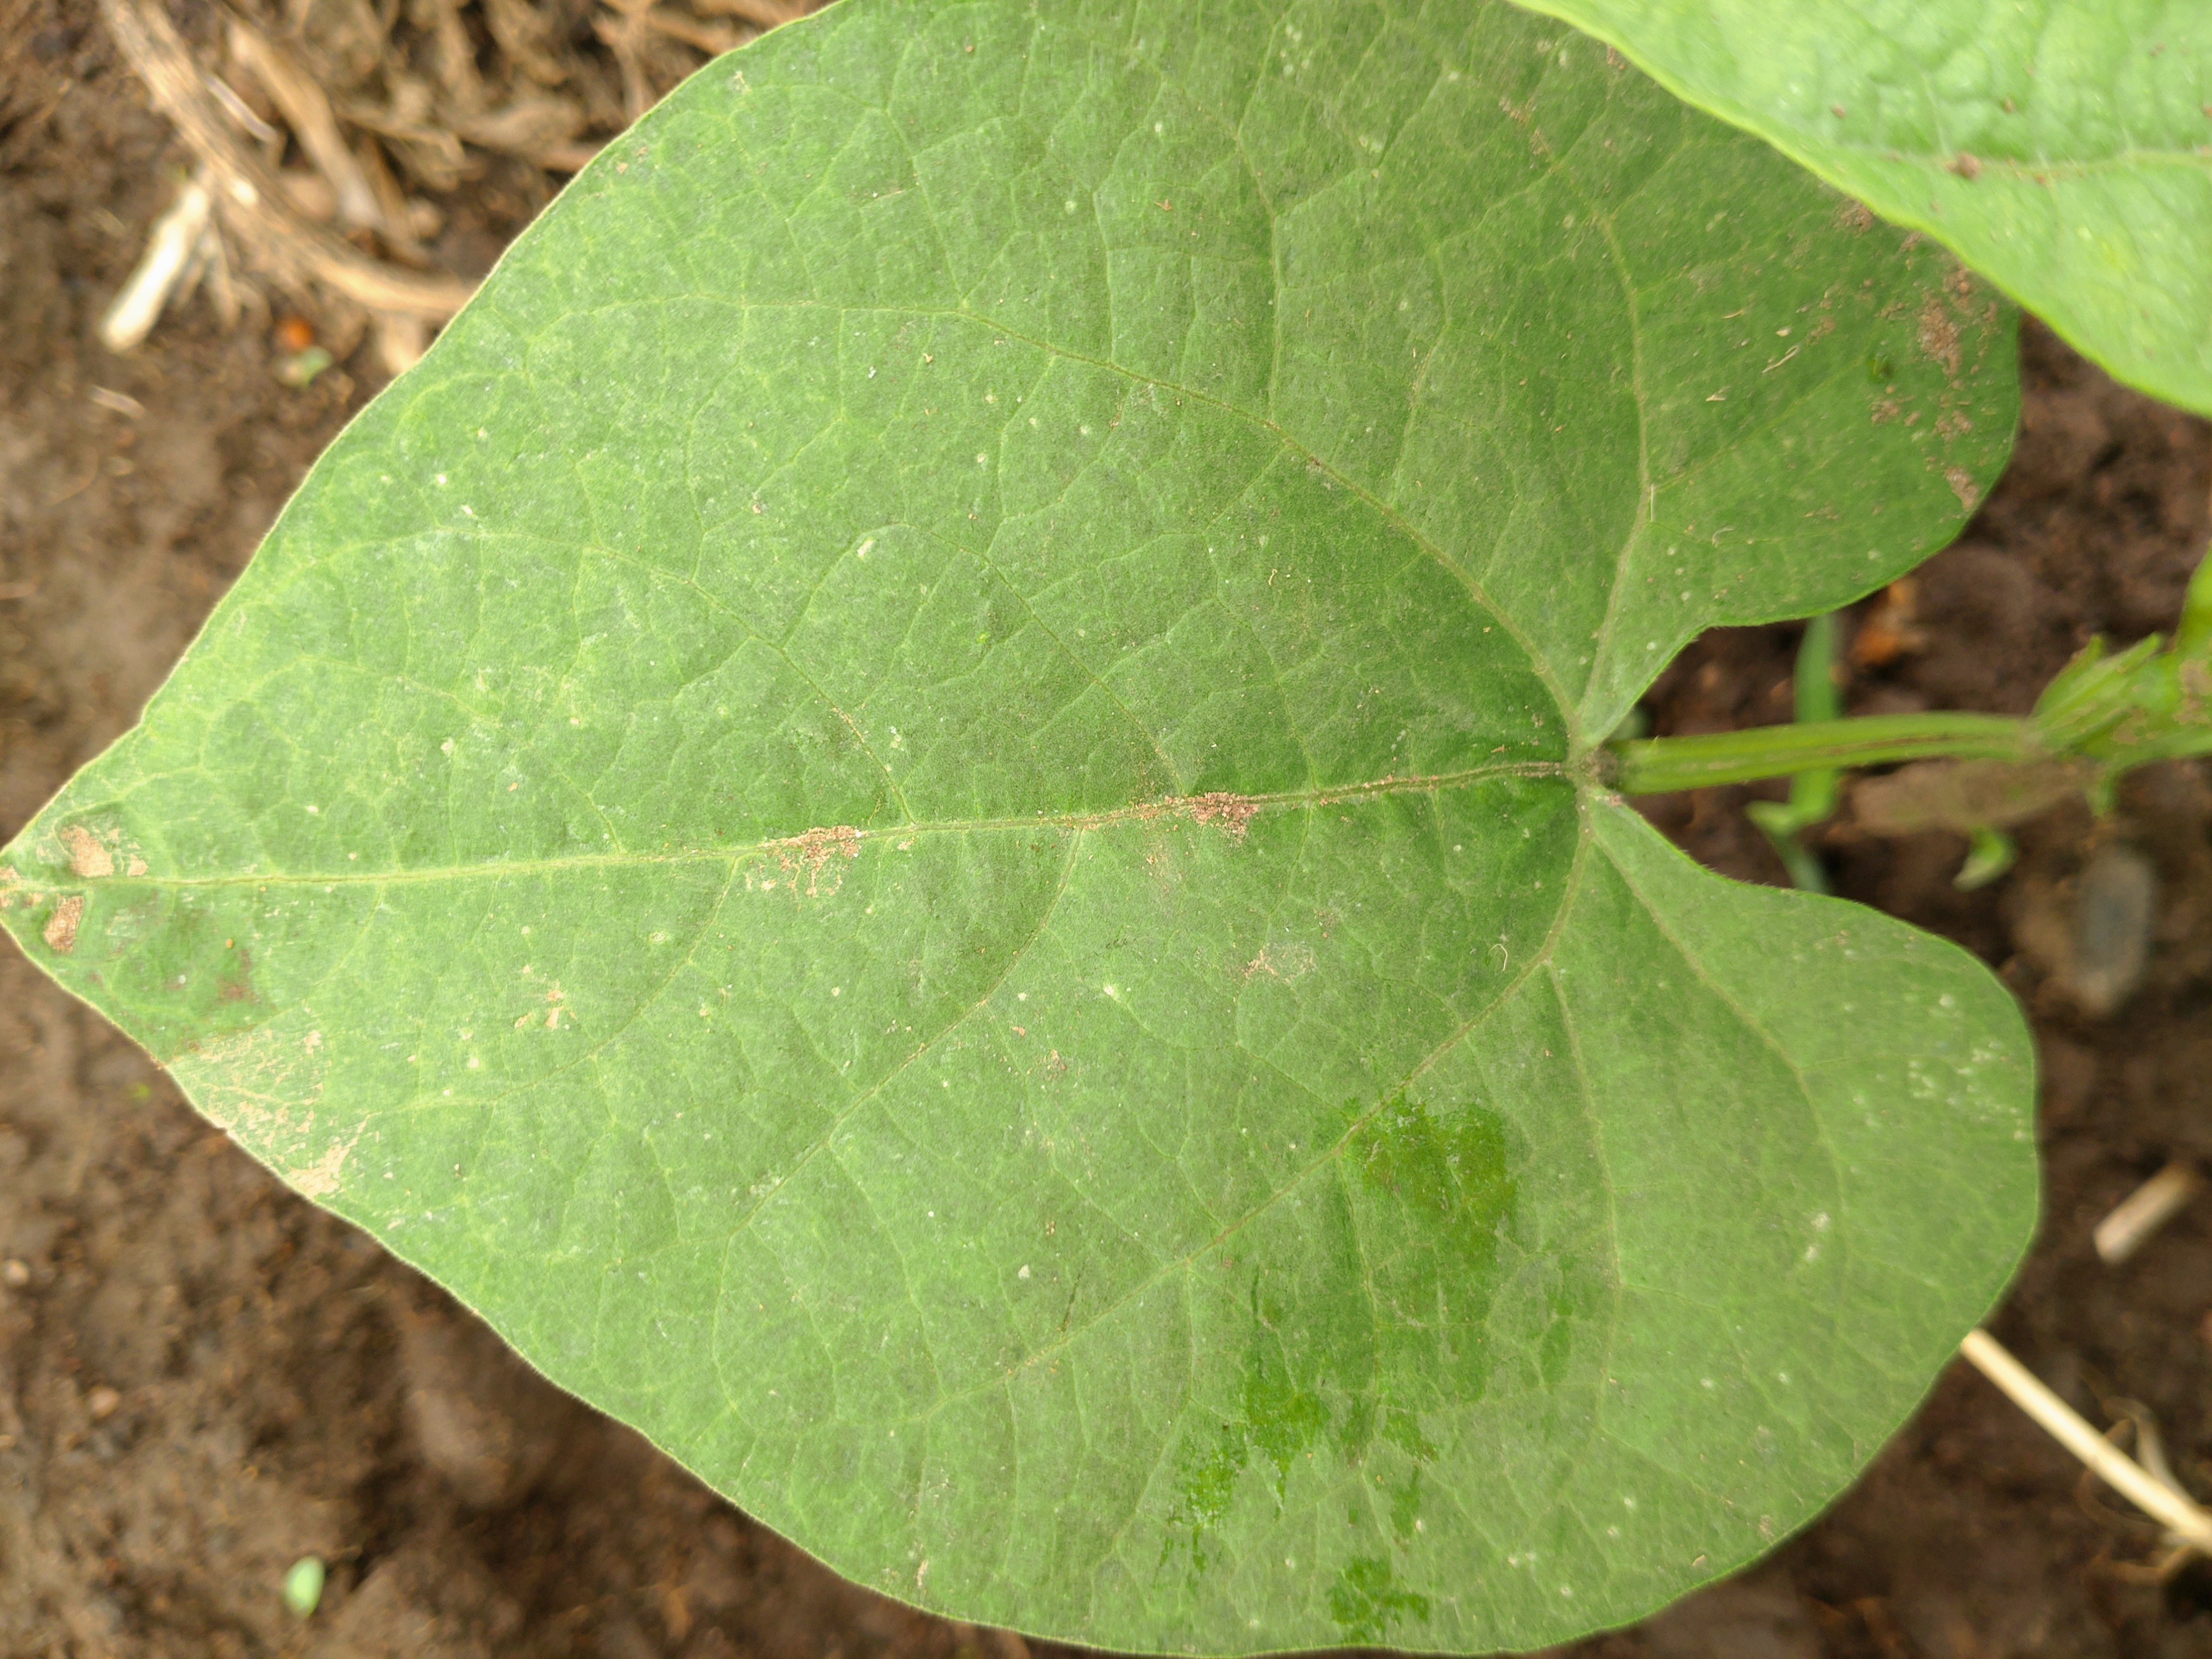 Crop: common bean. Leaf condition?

healthy
